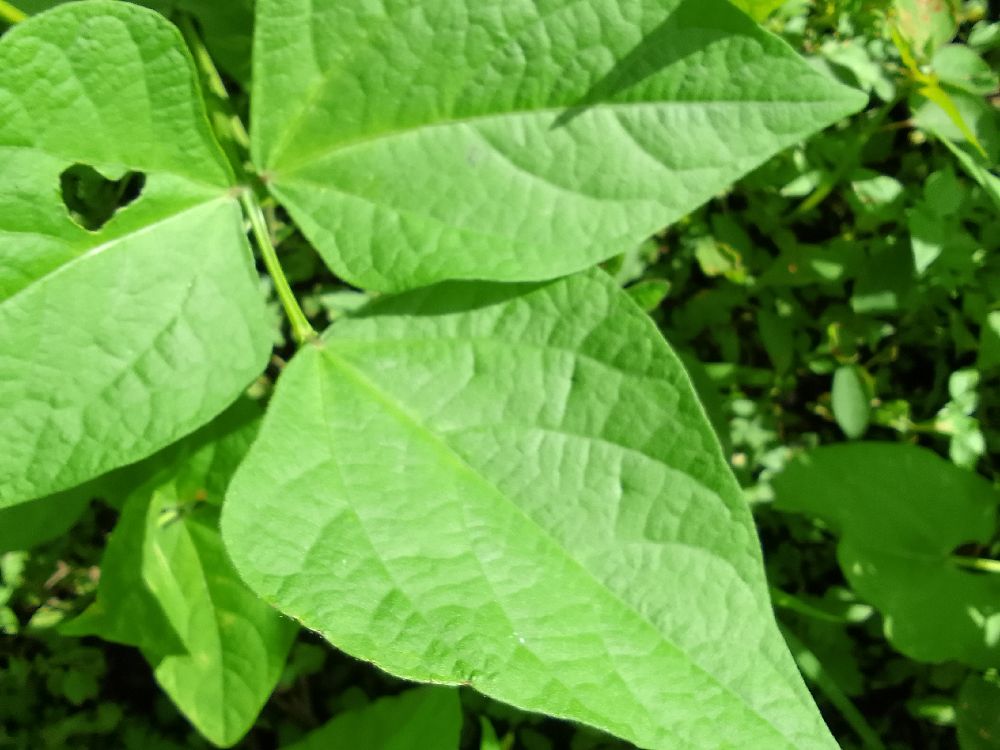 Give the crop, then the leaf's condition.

common bean, healthy
